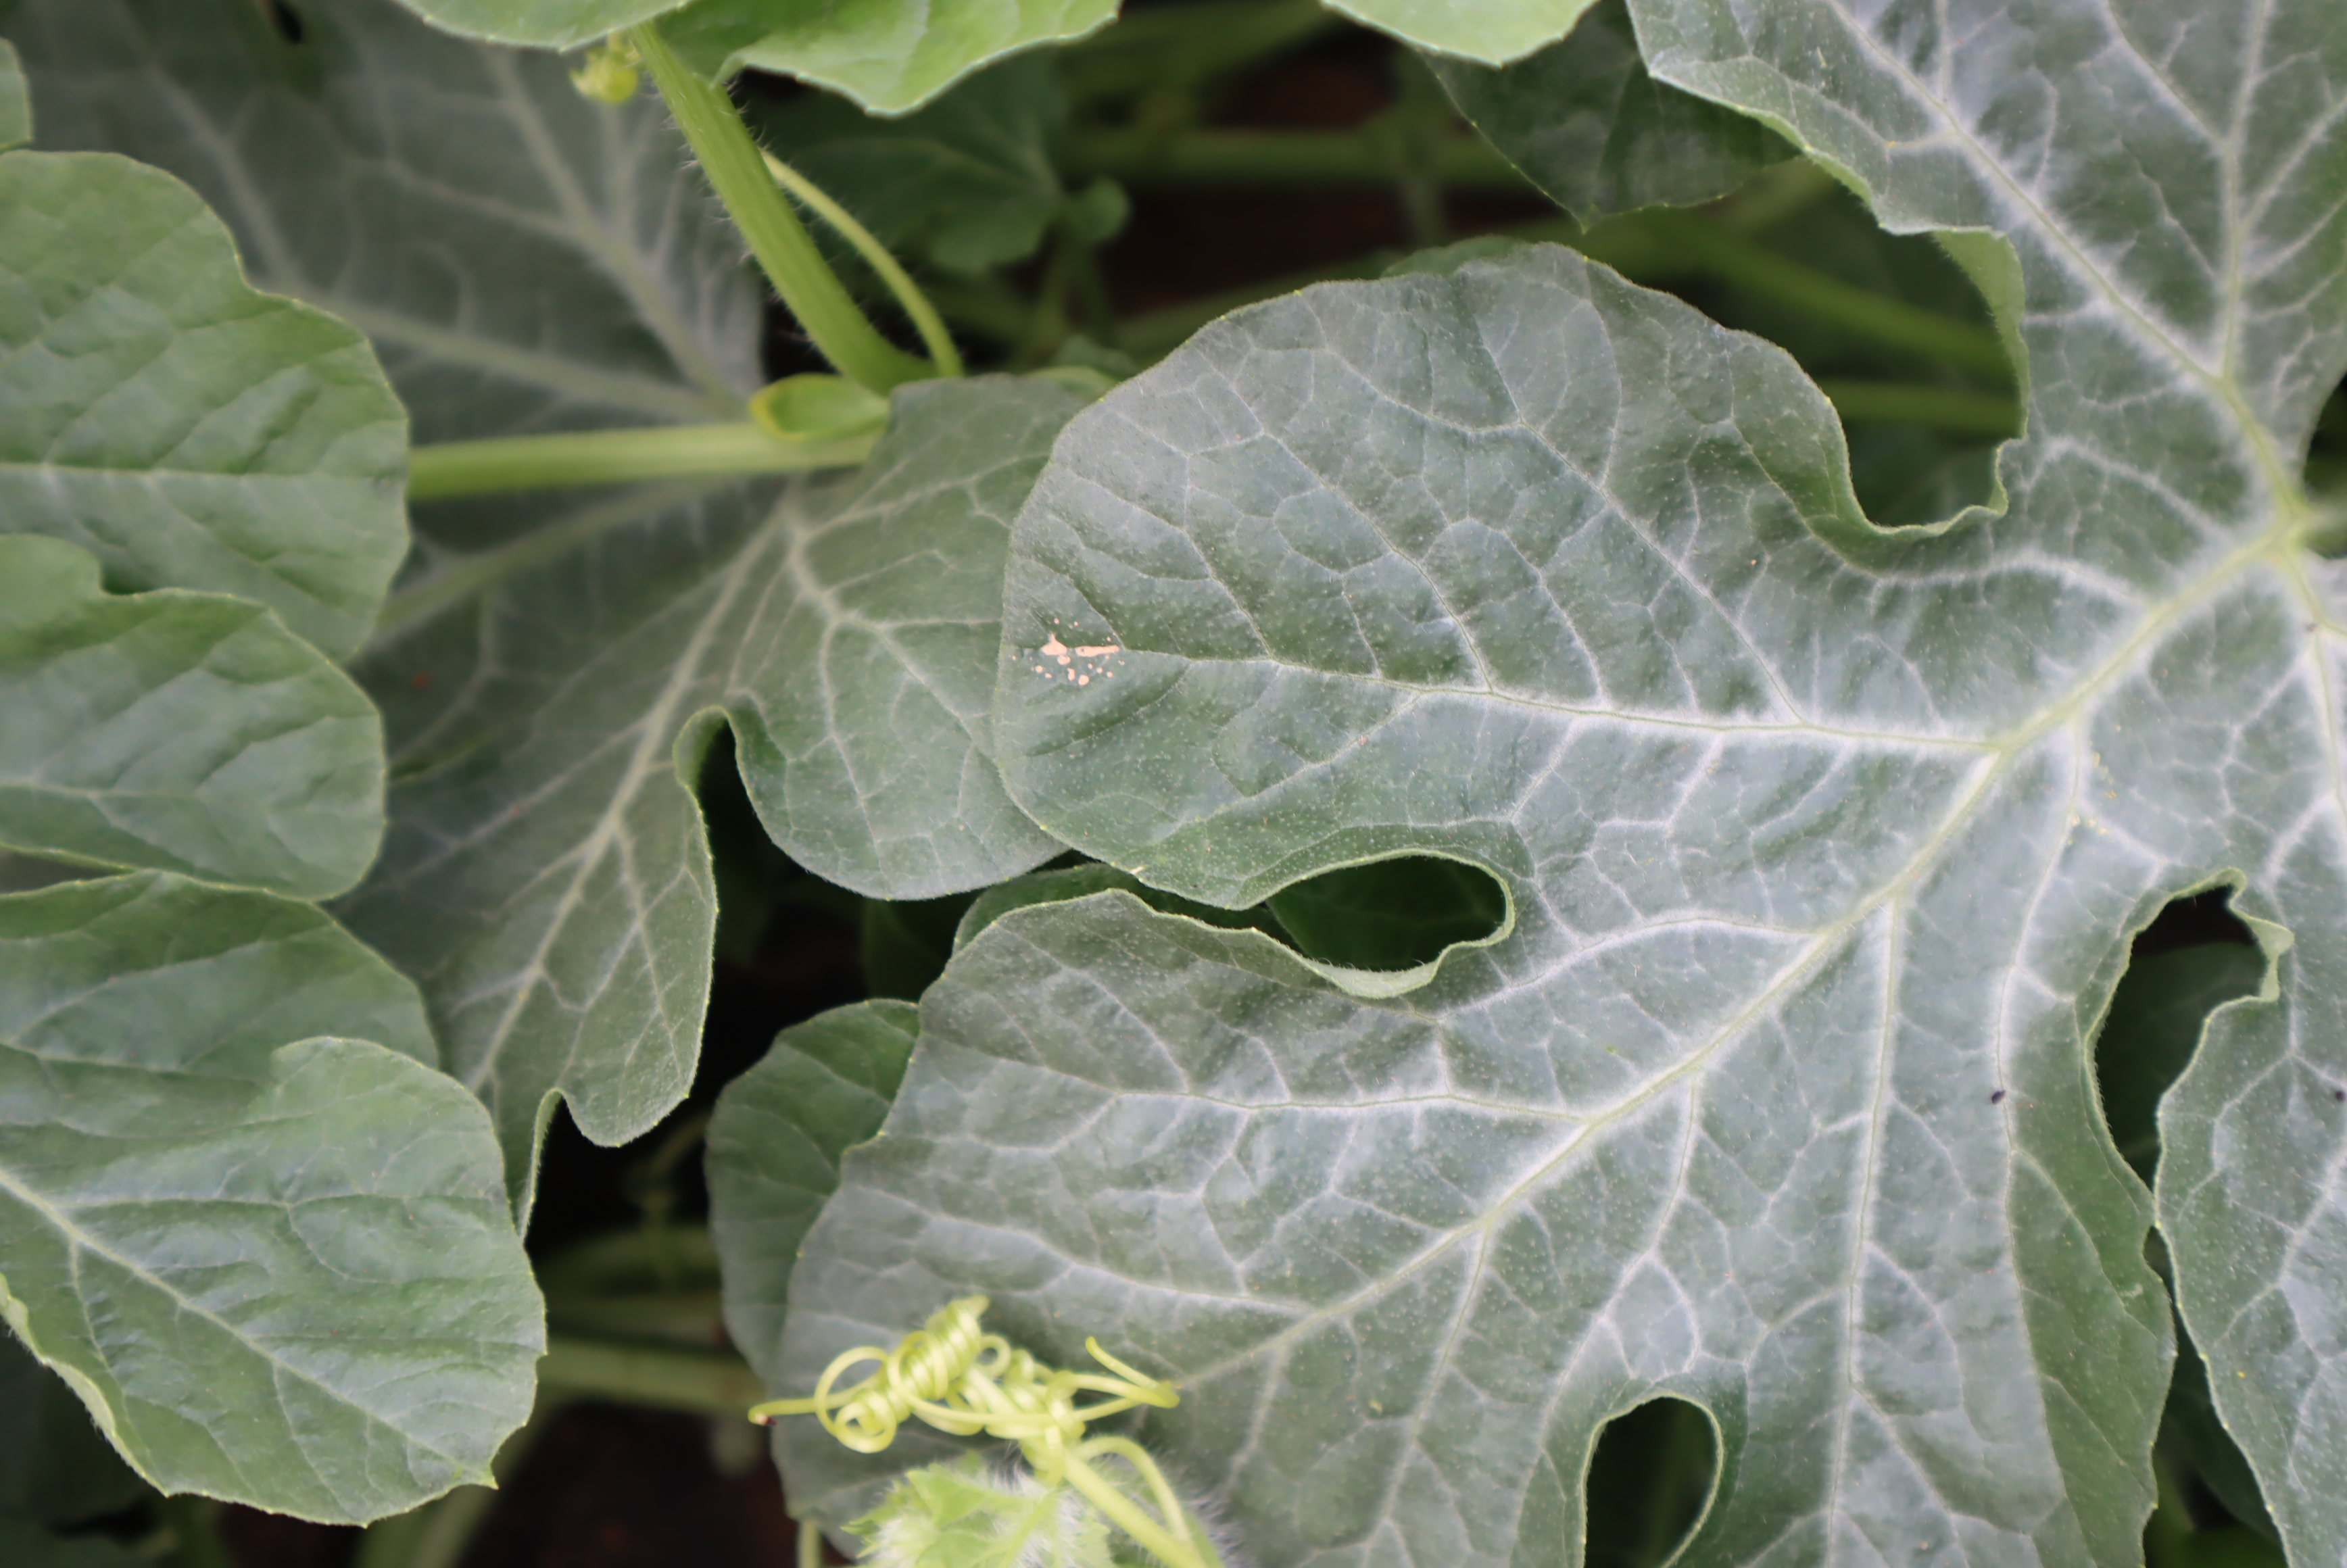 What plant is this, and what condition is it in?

watermelon, healthy
